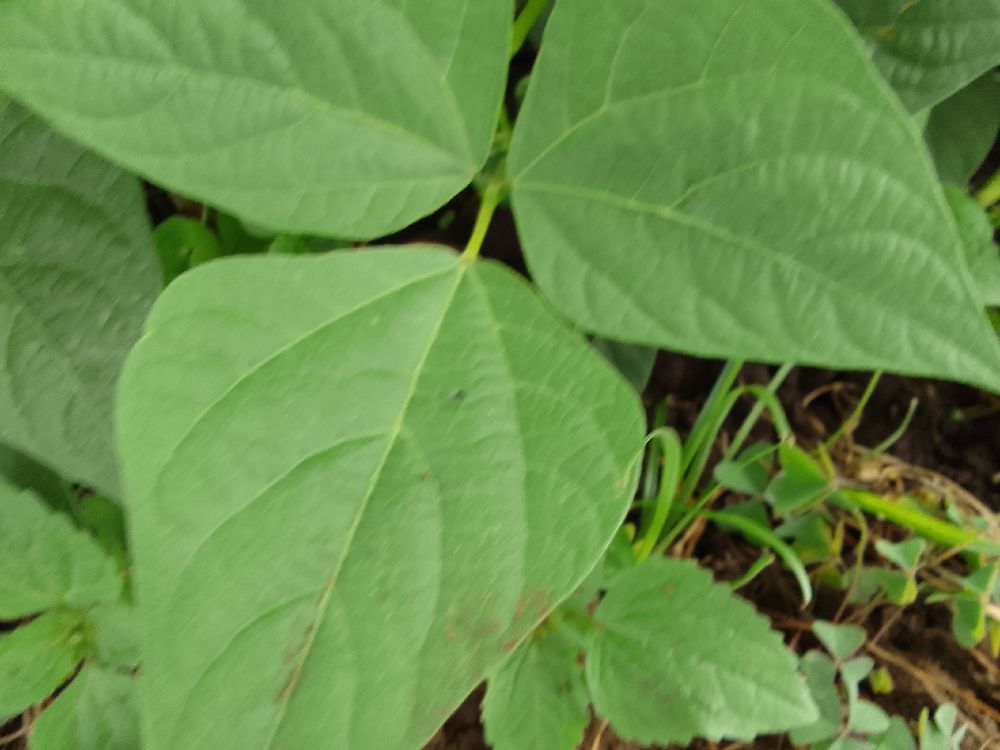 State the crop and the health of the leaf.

common bean, healthy
